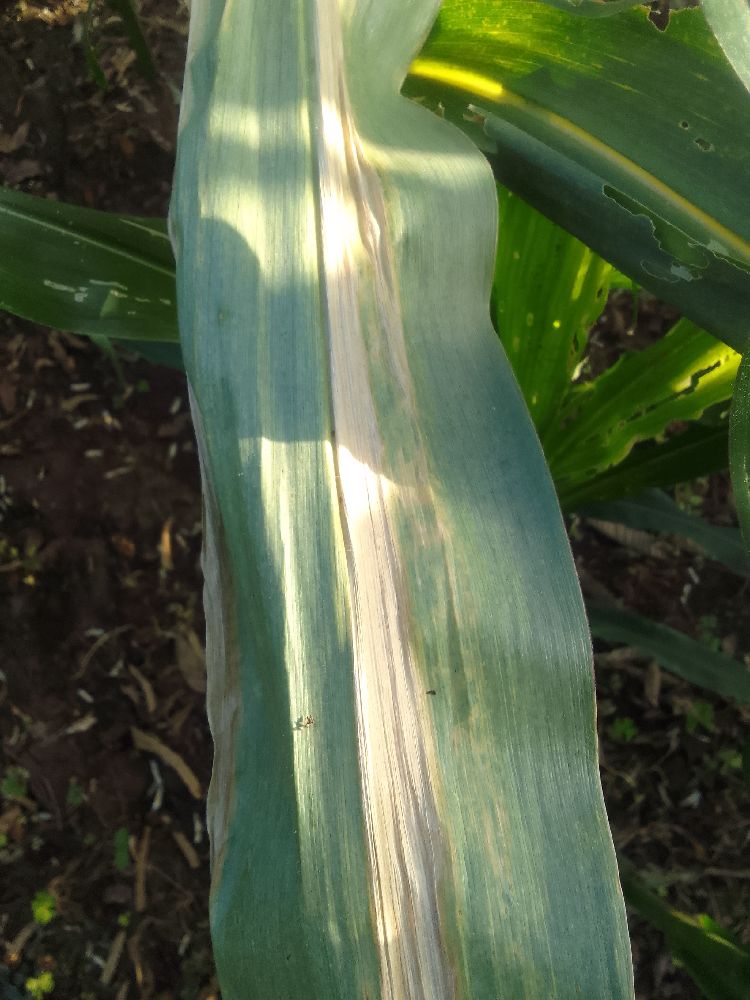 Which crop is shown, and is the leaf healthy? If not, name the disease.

maize, maize lethal necrosis
